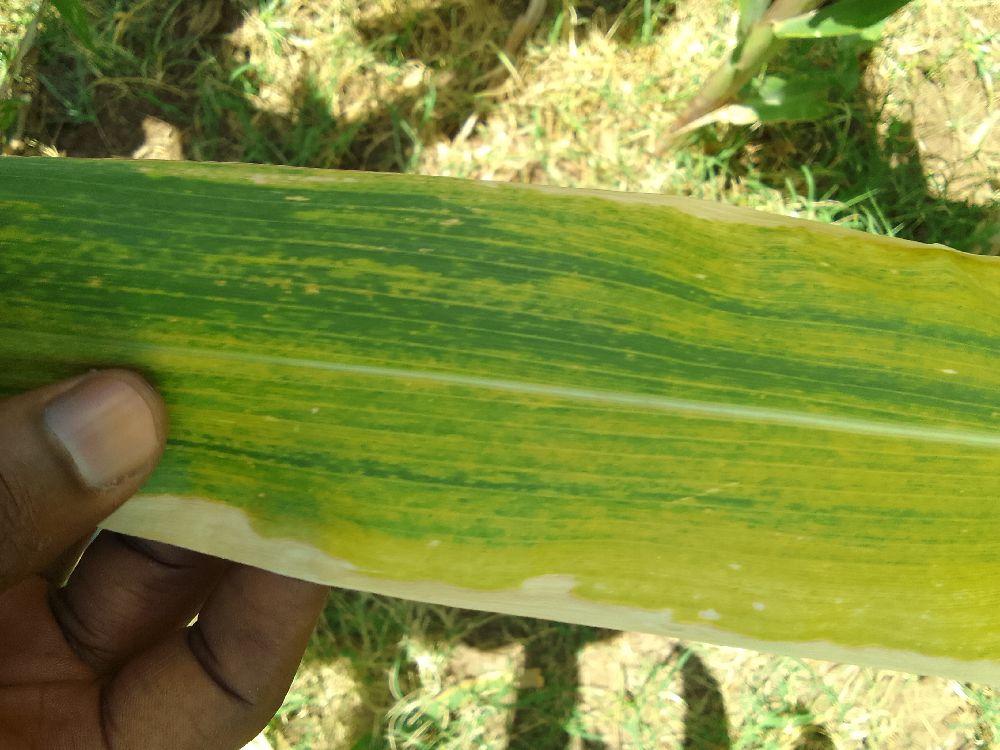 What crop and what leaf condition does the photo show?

maize, maize lethal necrosis
